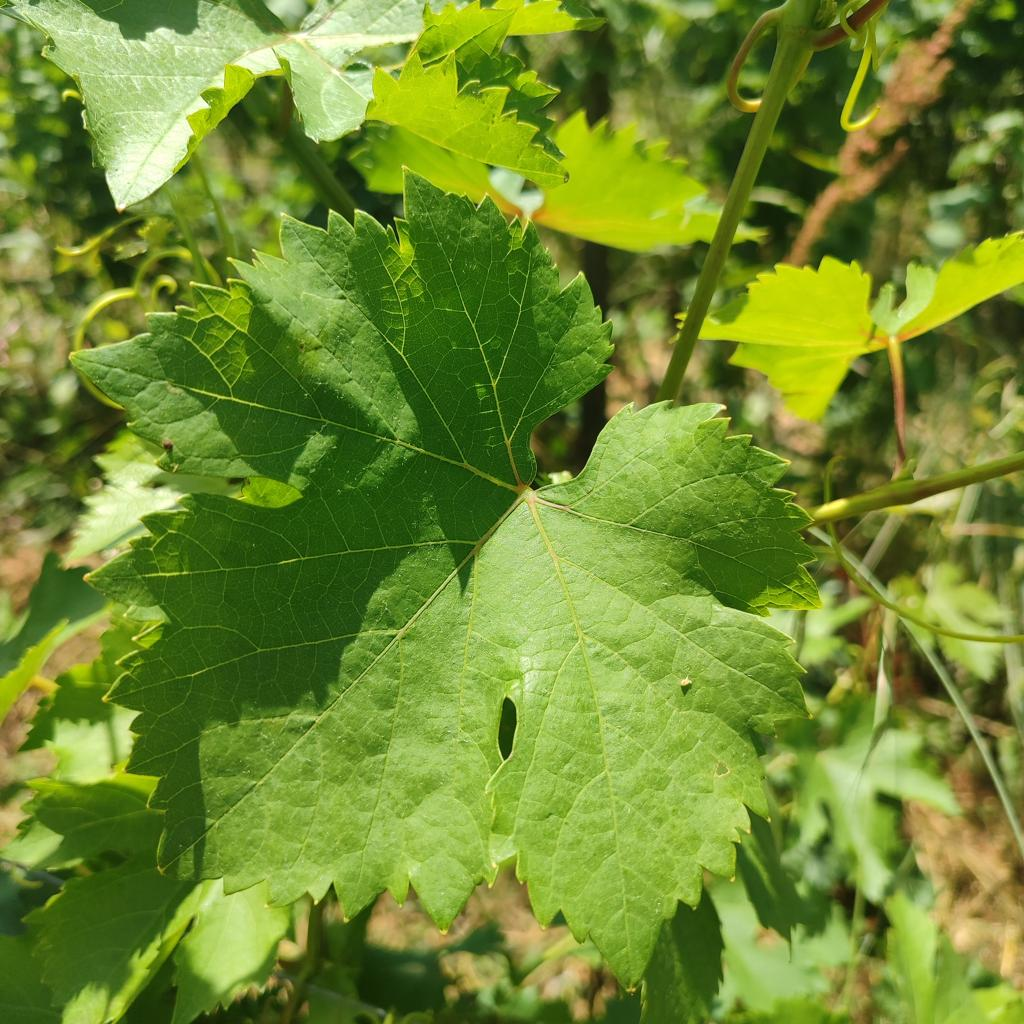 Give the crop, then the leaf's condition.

grapevine, healthy
